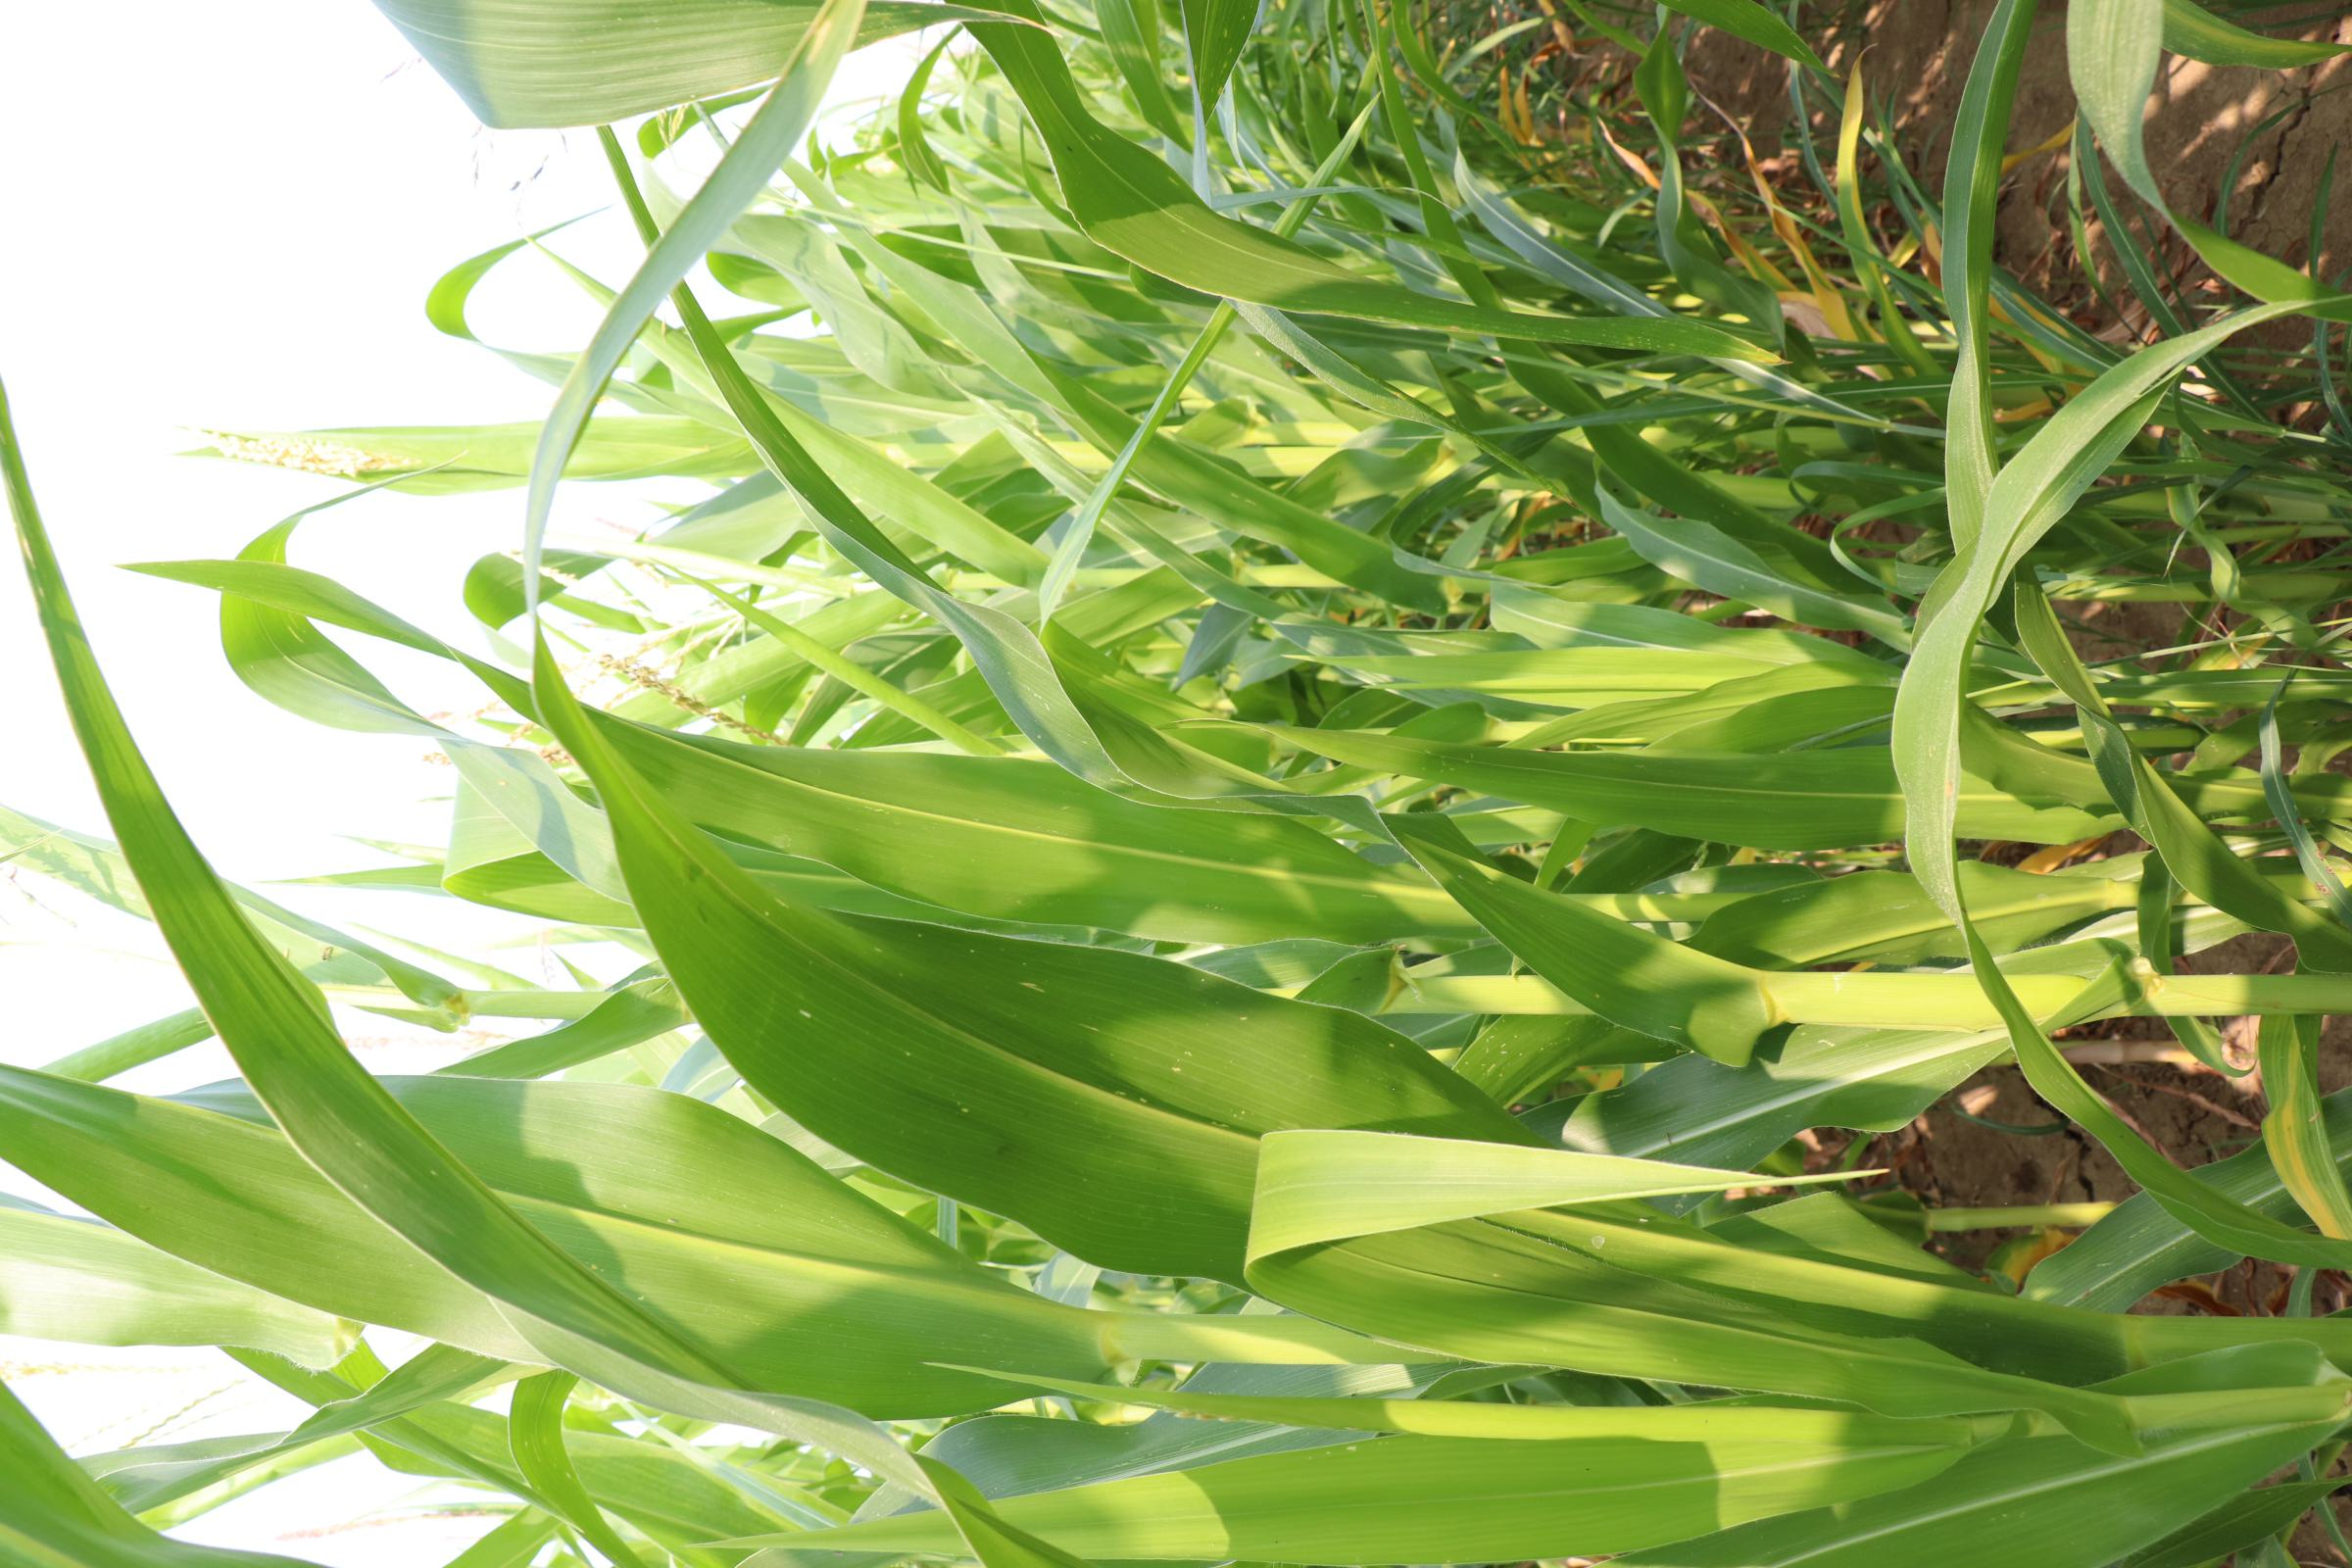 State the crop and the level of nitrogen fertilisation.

maize, no added nitrogen
